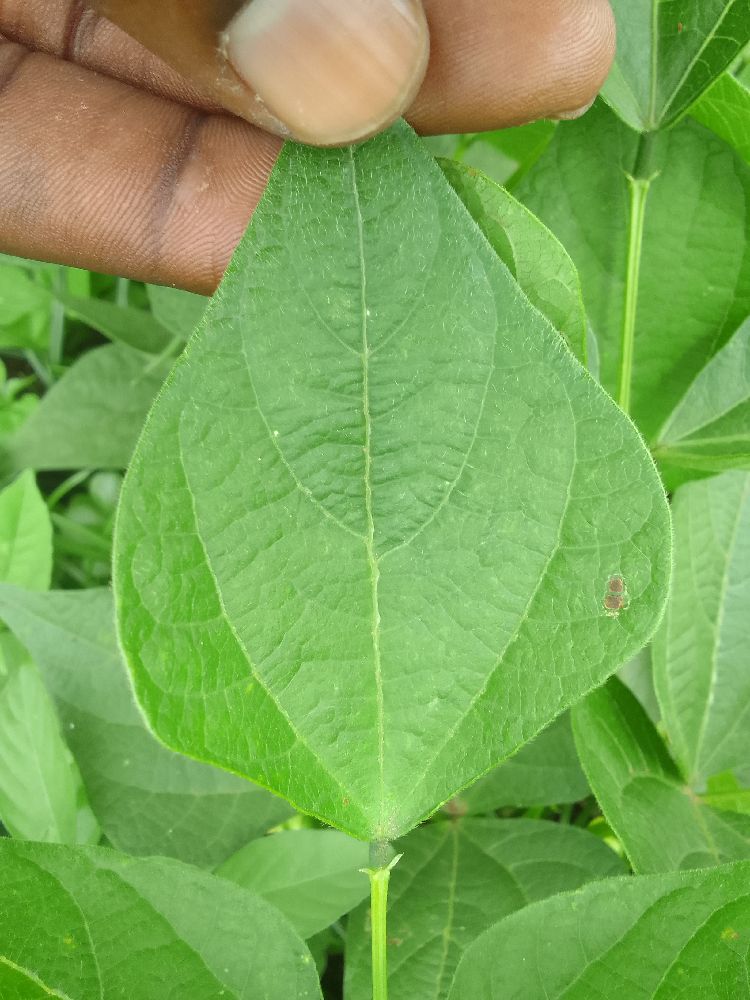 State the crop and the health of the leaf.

common bean, healthy
